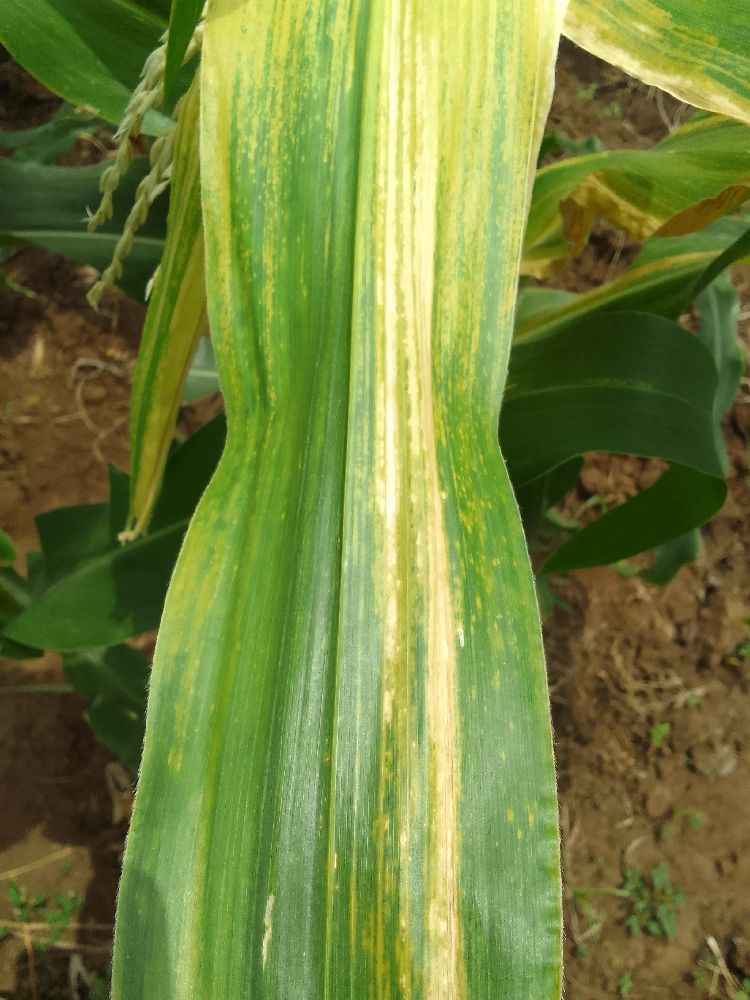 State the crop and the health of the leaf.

maize, maize lethal necrosis
